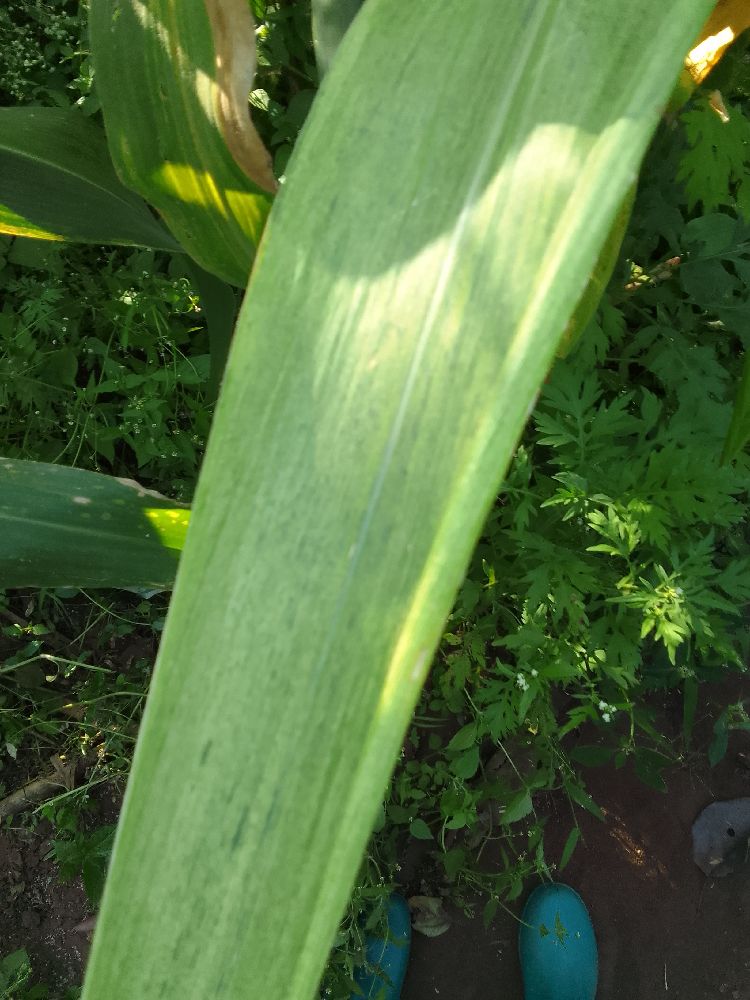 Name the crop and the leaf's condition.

maize, maize lethal necrosis
